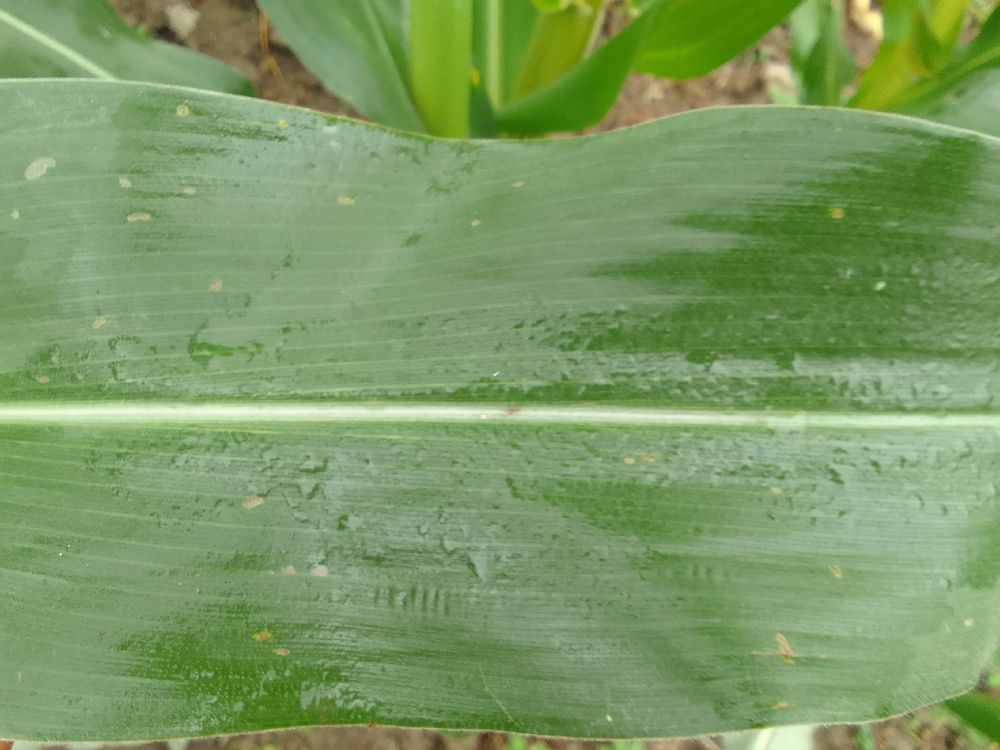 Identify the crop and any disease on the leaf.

maize, healthy
